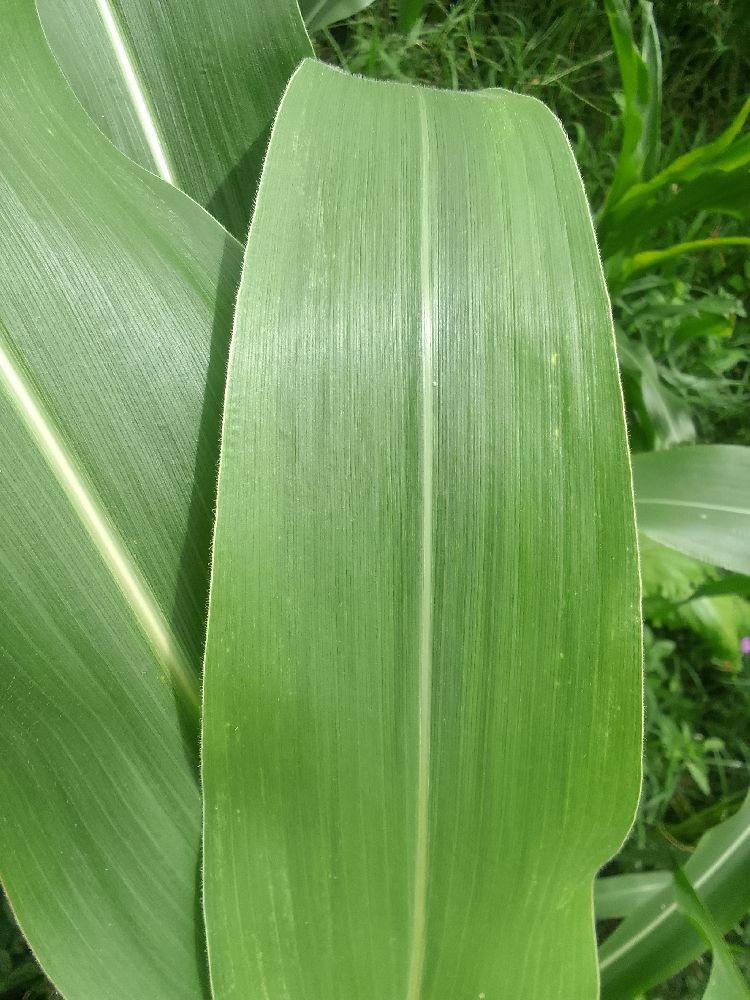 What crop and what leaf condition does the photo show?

maize, healthy
